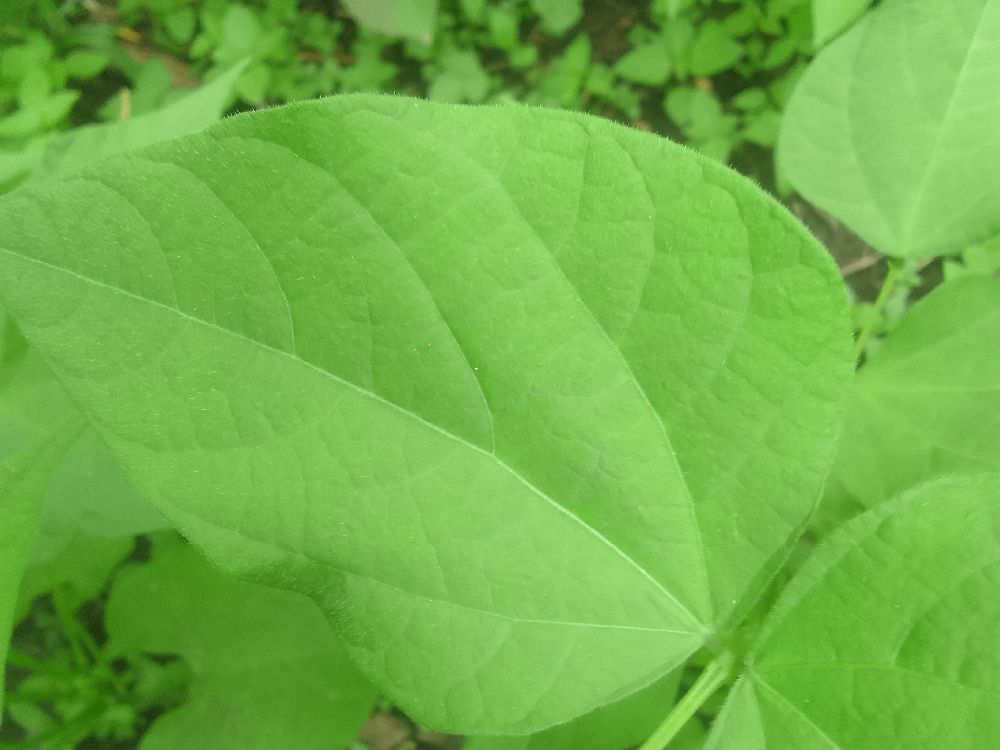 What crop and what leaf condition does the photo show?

common bean, healthy
